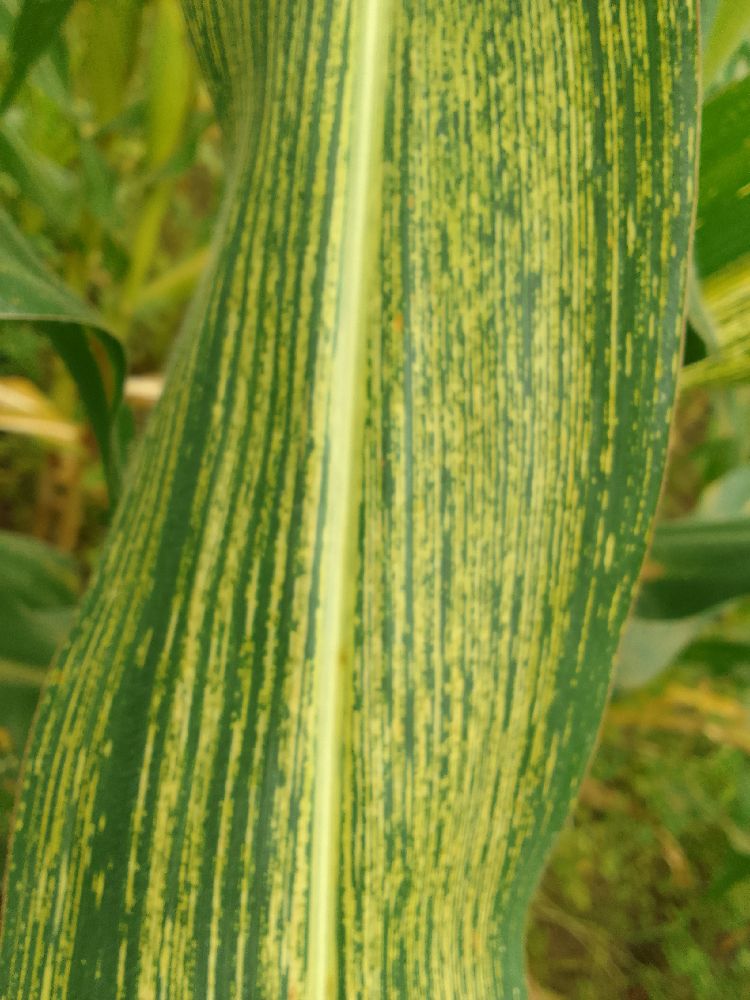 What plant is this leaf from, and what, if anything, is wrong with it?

maize, maize streak virus
